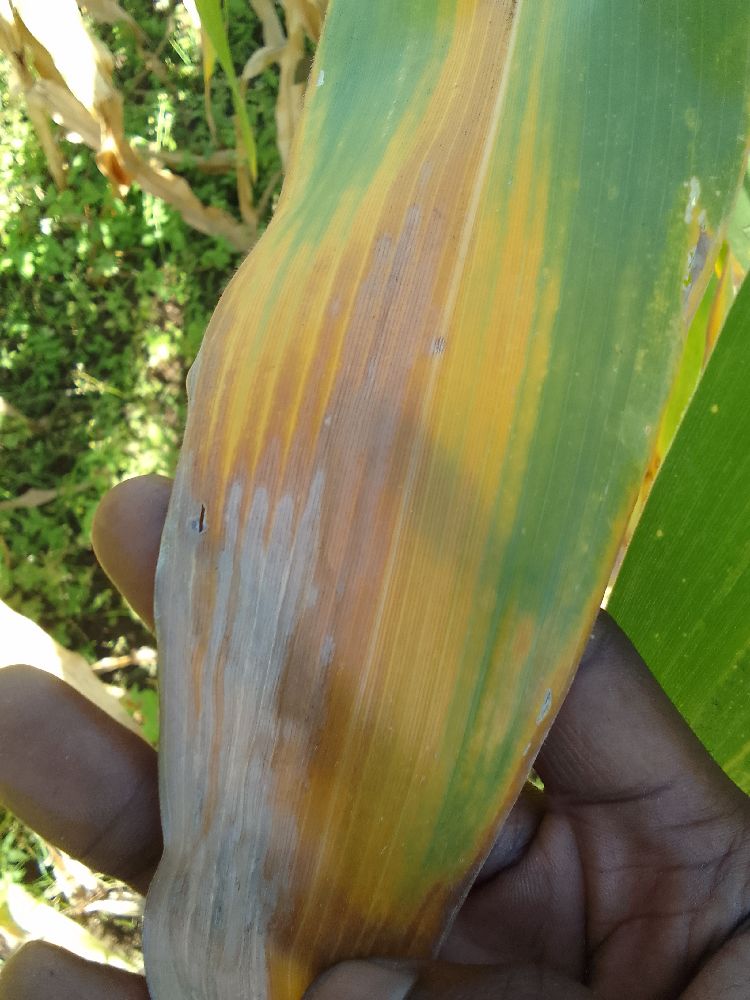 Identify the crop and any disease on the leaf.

maize, maize lethal necrosis
